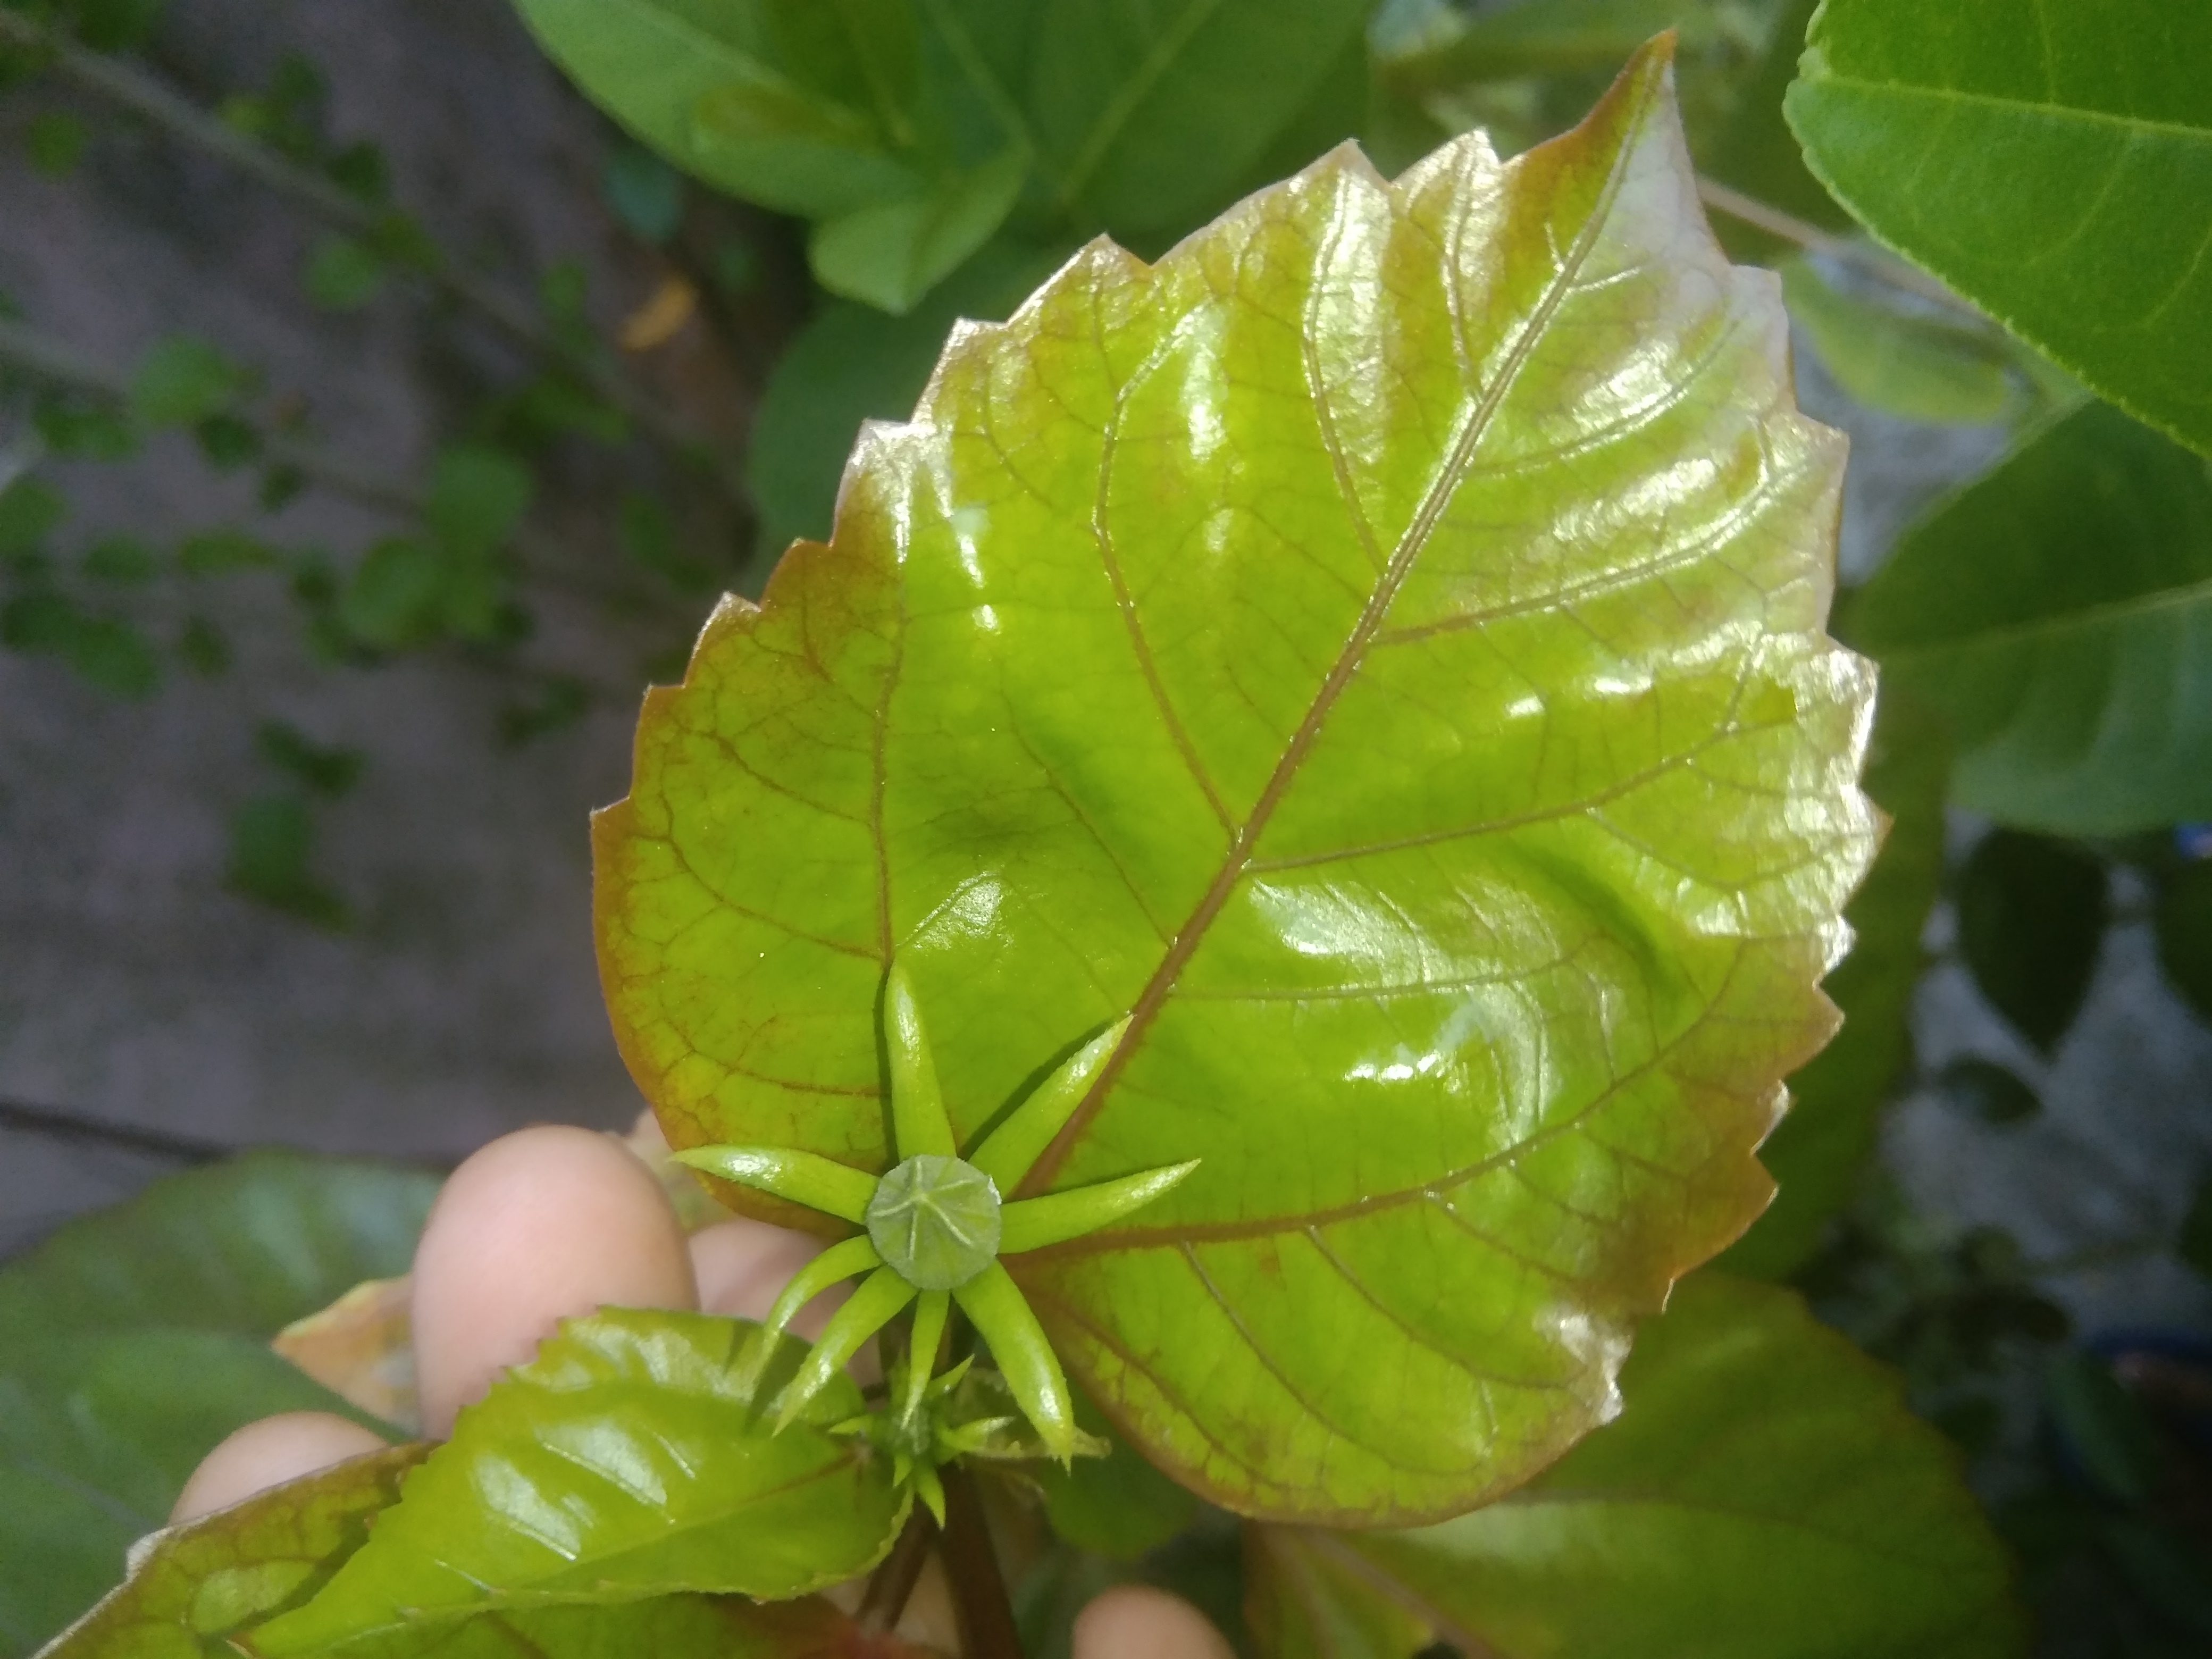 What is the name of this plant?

hibiscus
